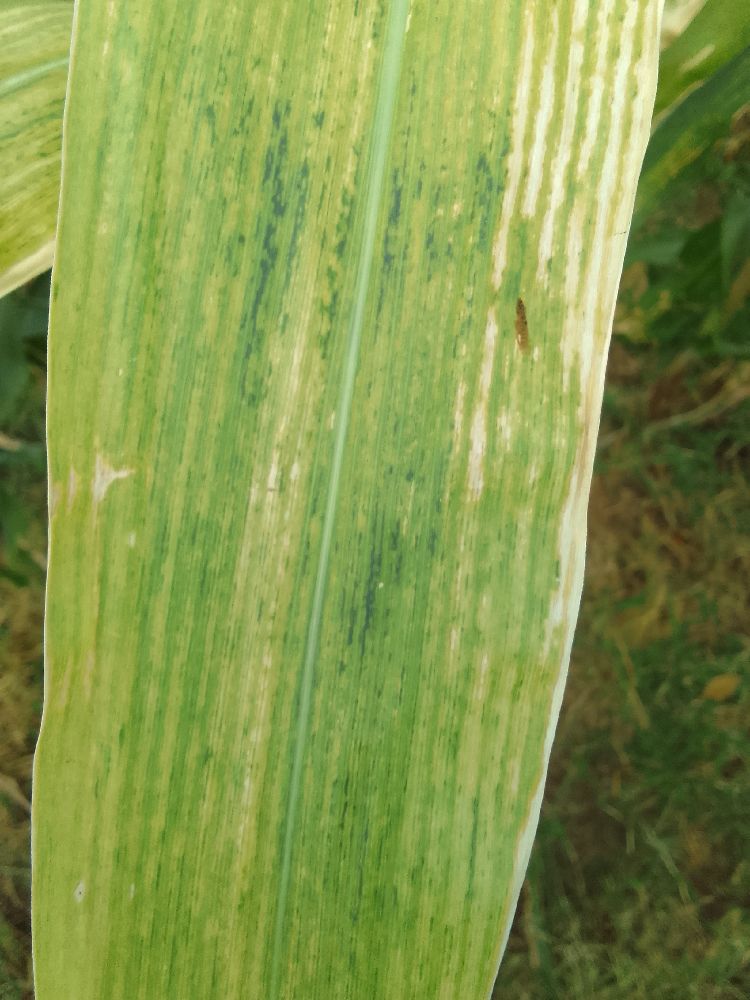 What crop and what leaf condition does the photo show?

maize, maize lethal necrosis
